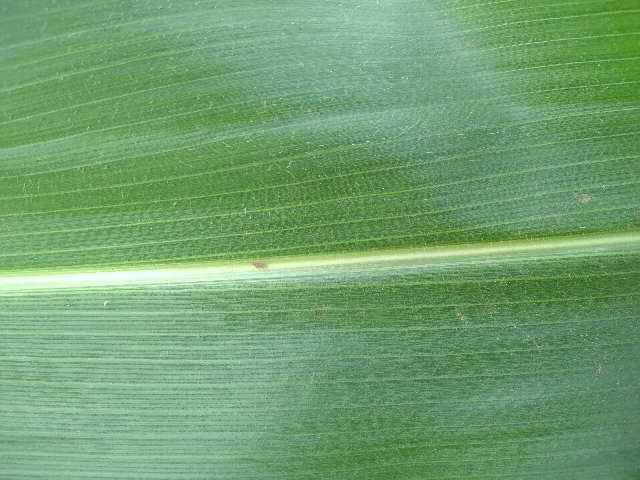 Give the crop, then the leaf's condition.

maize, healthy
